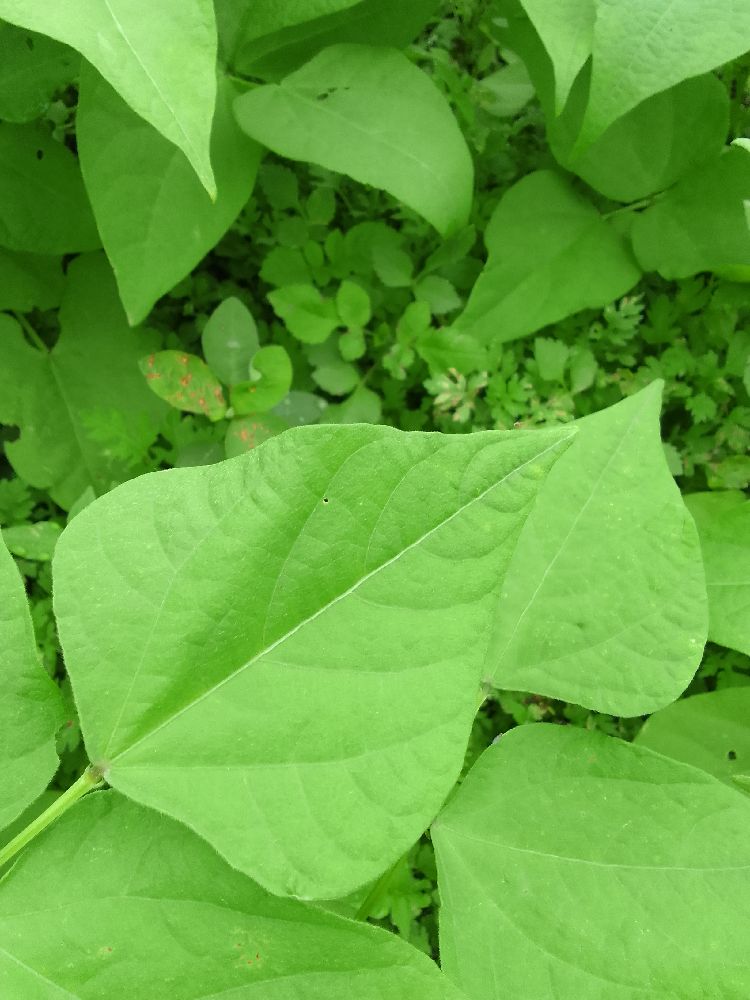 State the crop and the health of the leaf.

common bean, healthy
